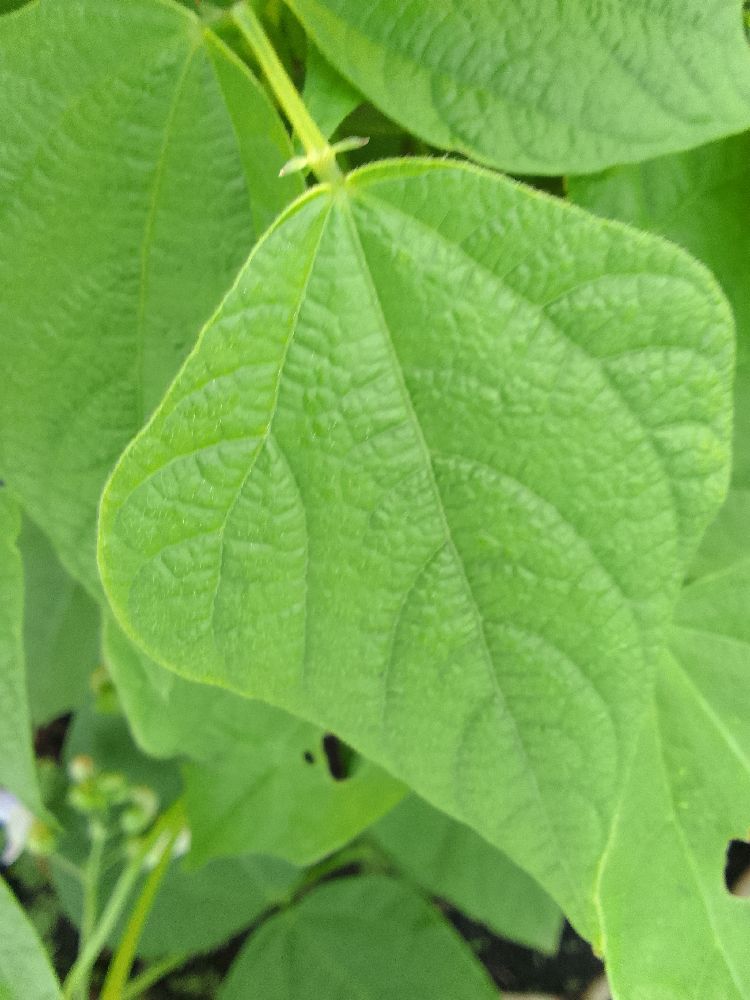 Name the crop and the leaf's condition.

common bean, healthy
